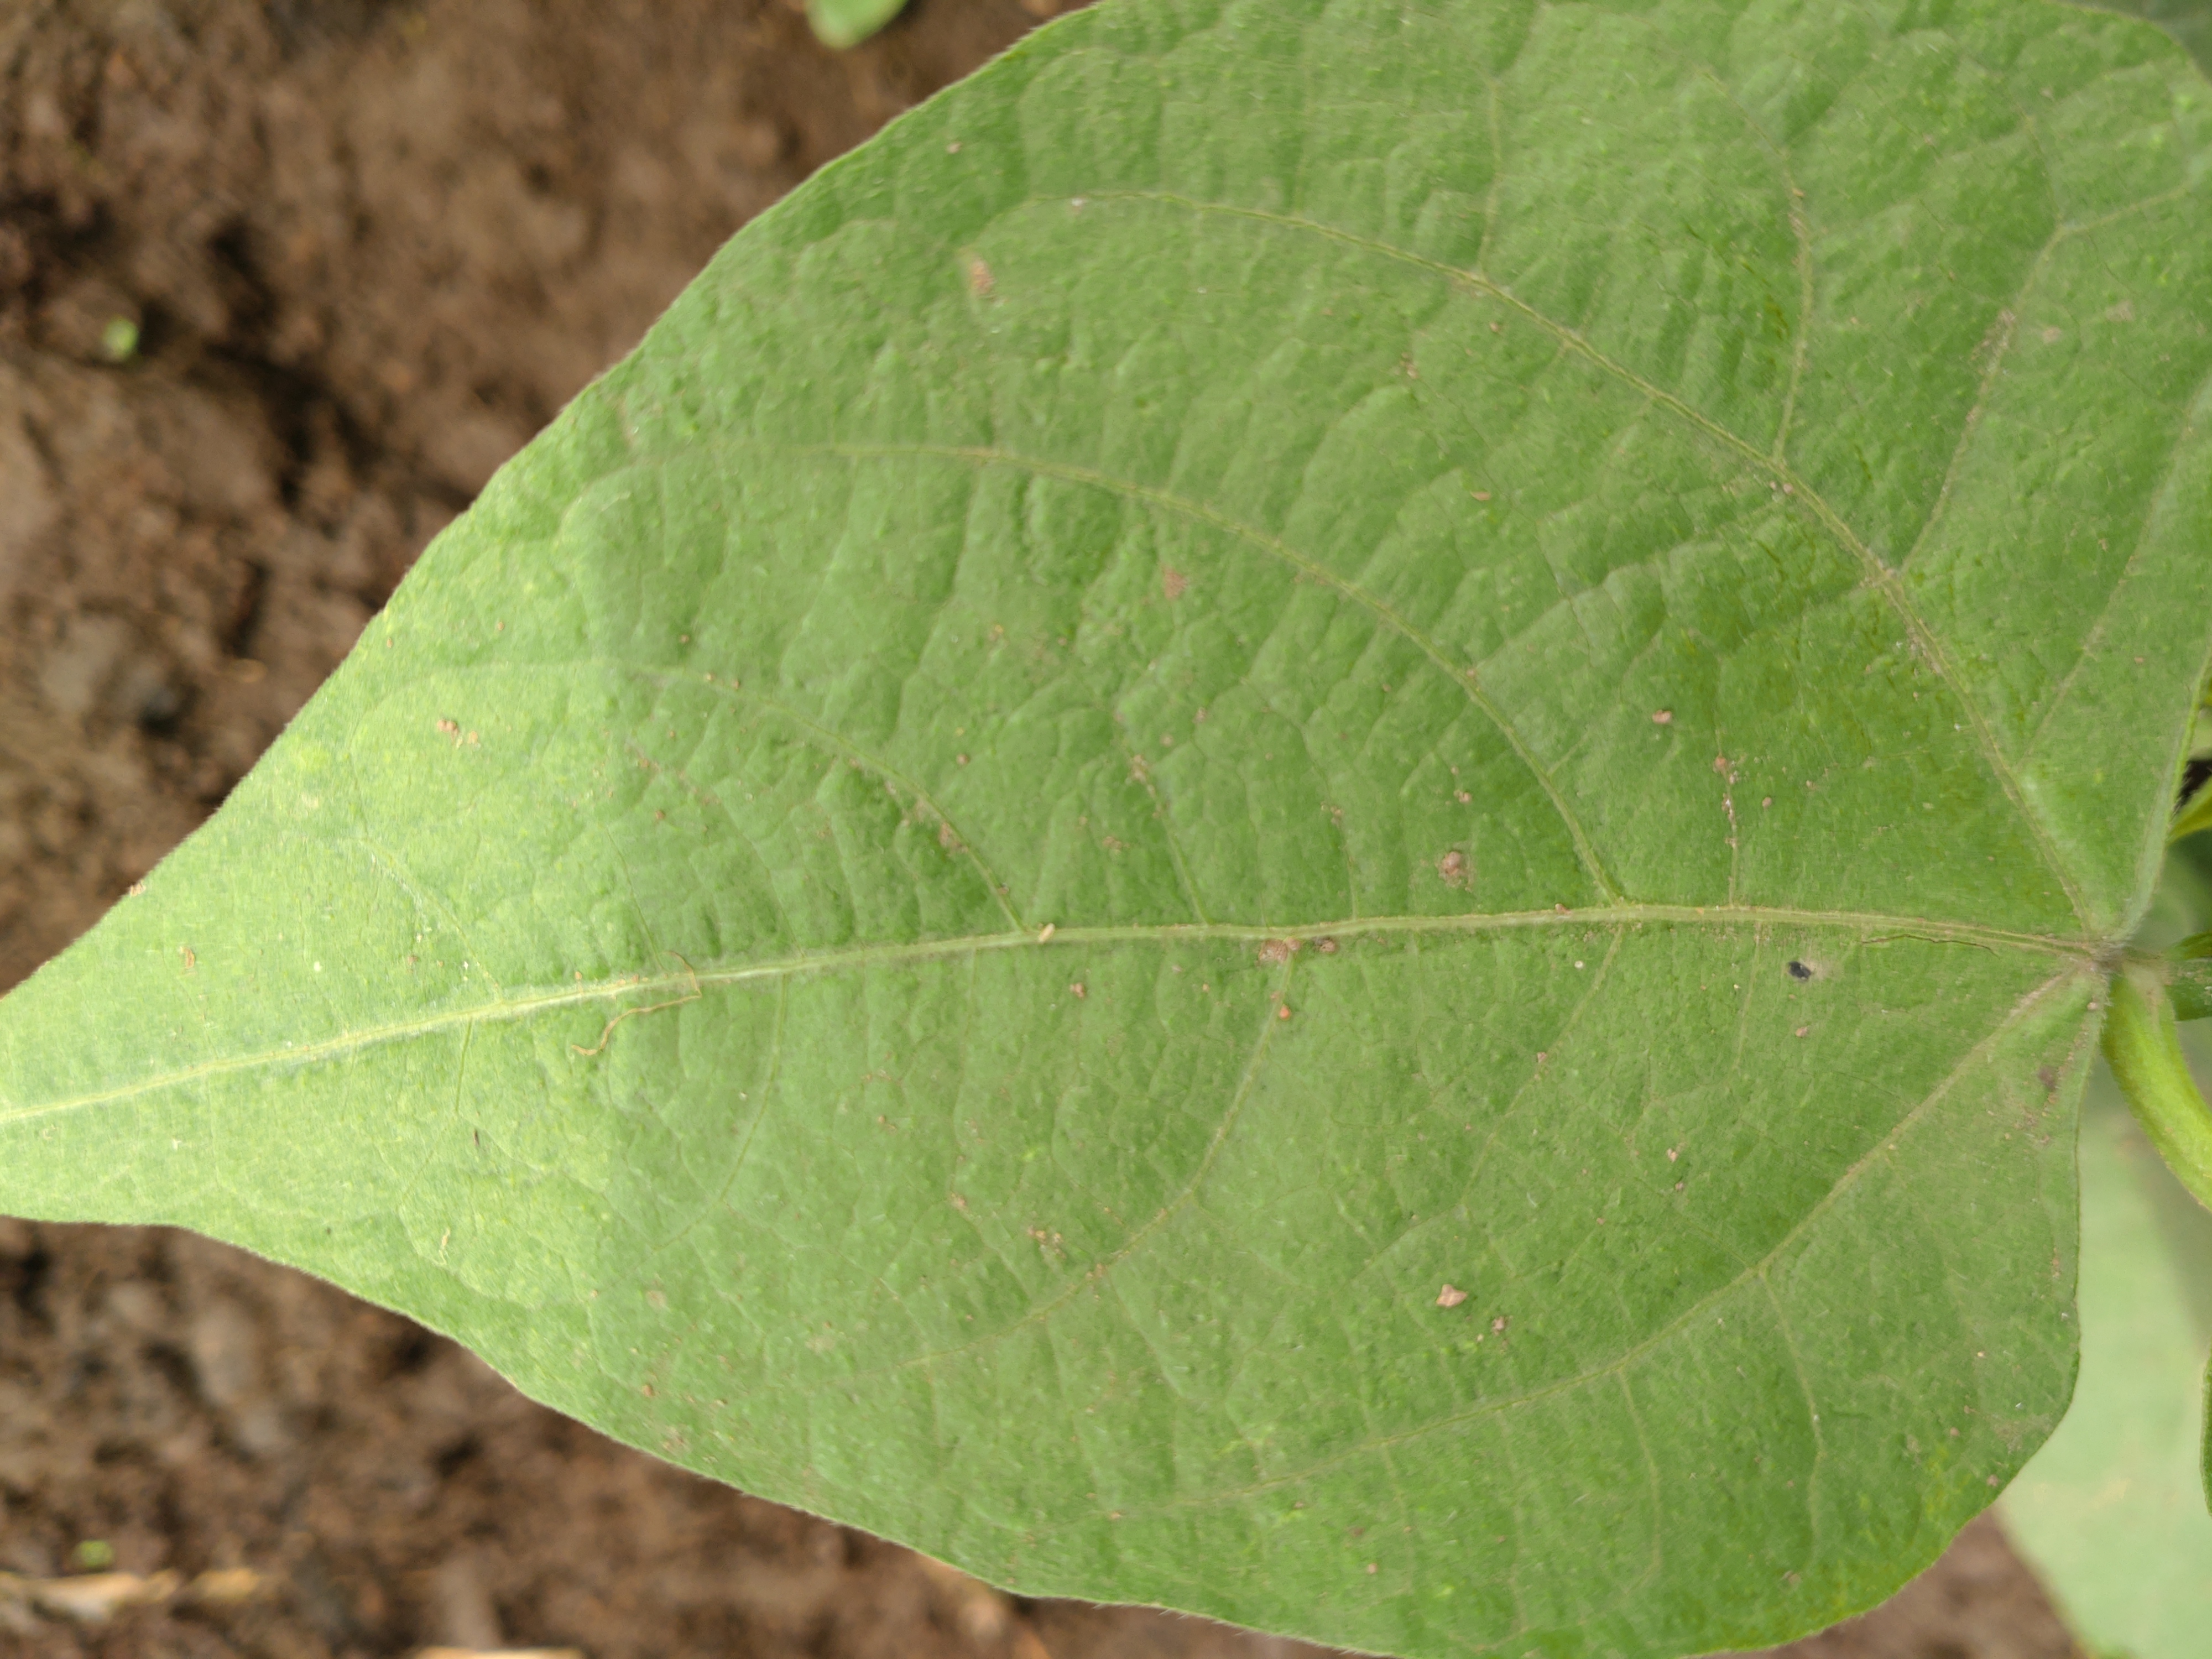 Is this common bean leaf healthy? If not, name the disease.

healthy
